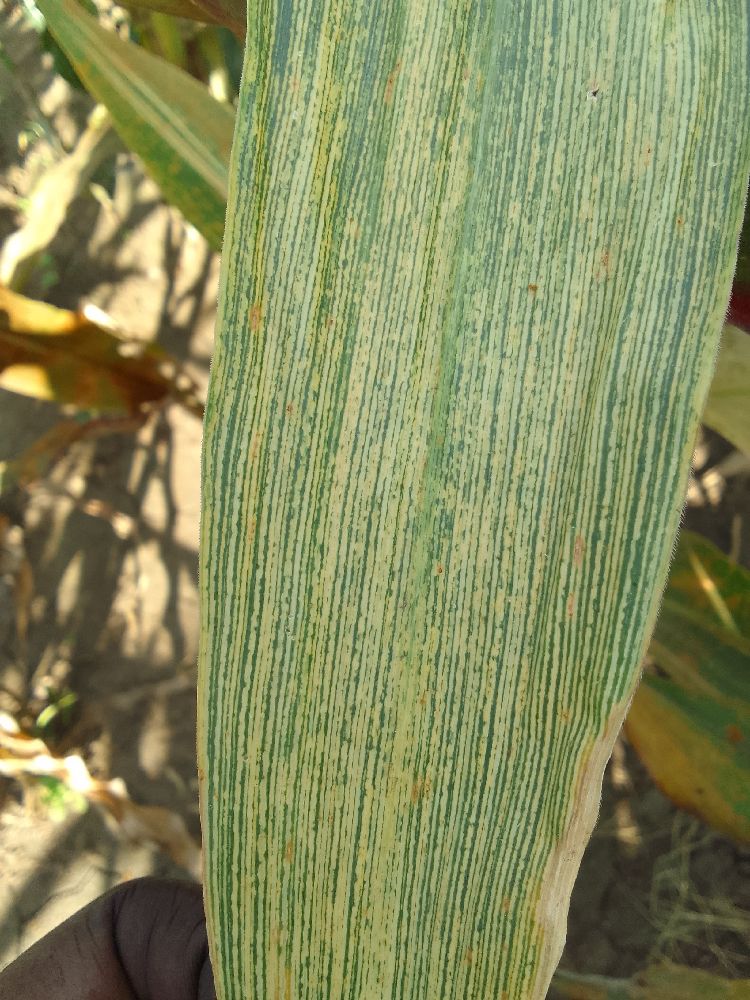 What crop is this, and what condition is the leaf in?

maize, maize streak virus
